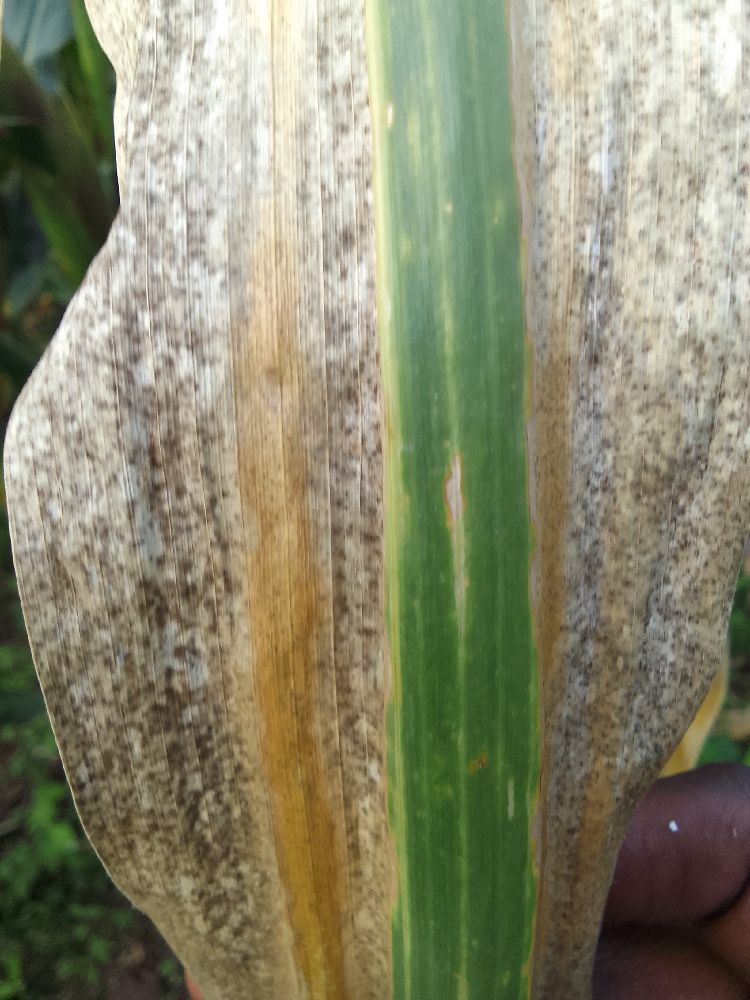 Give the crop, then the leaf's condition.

maize, maize lethal necrosis
